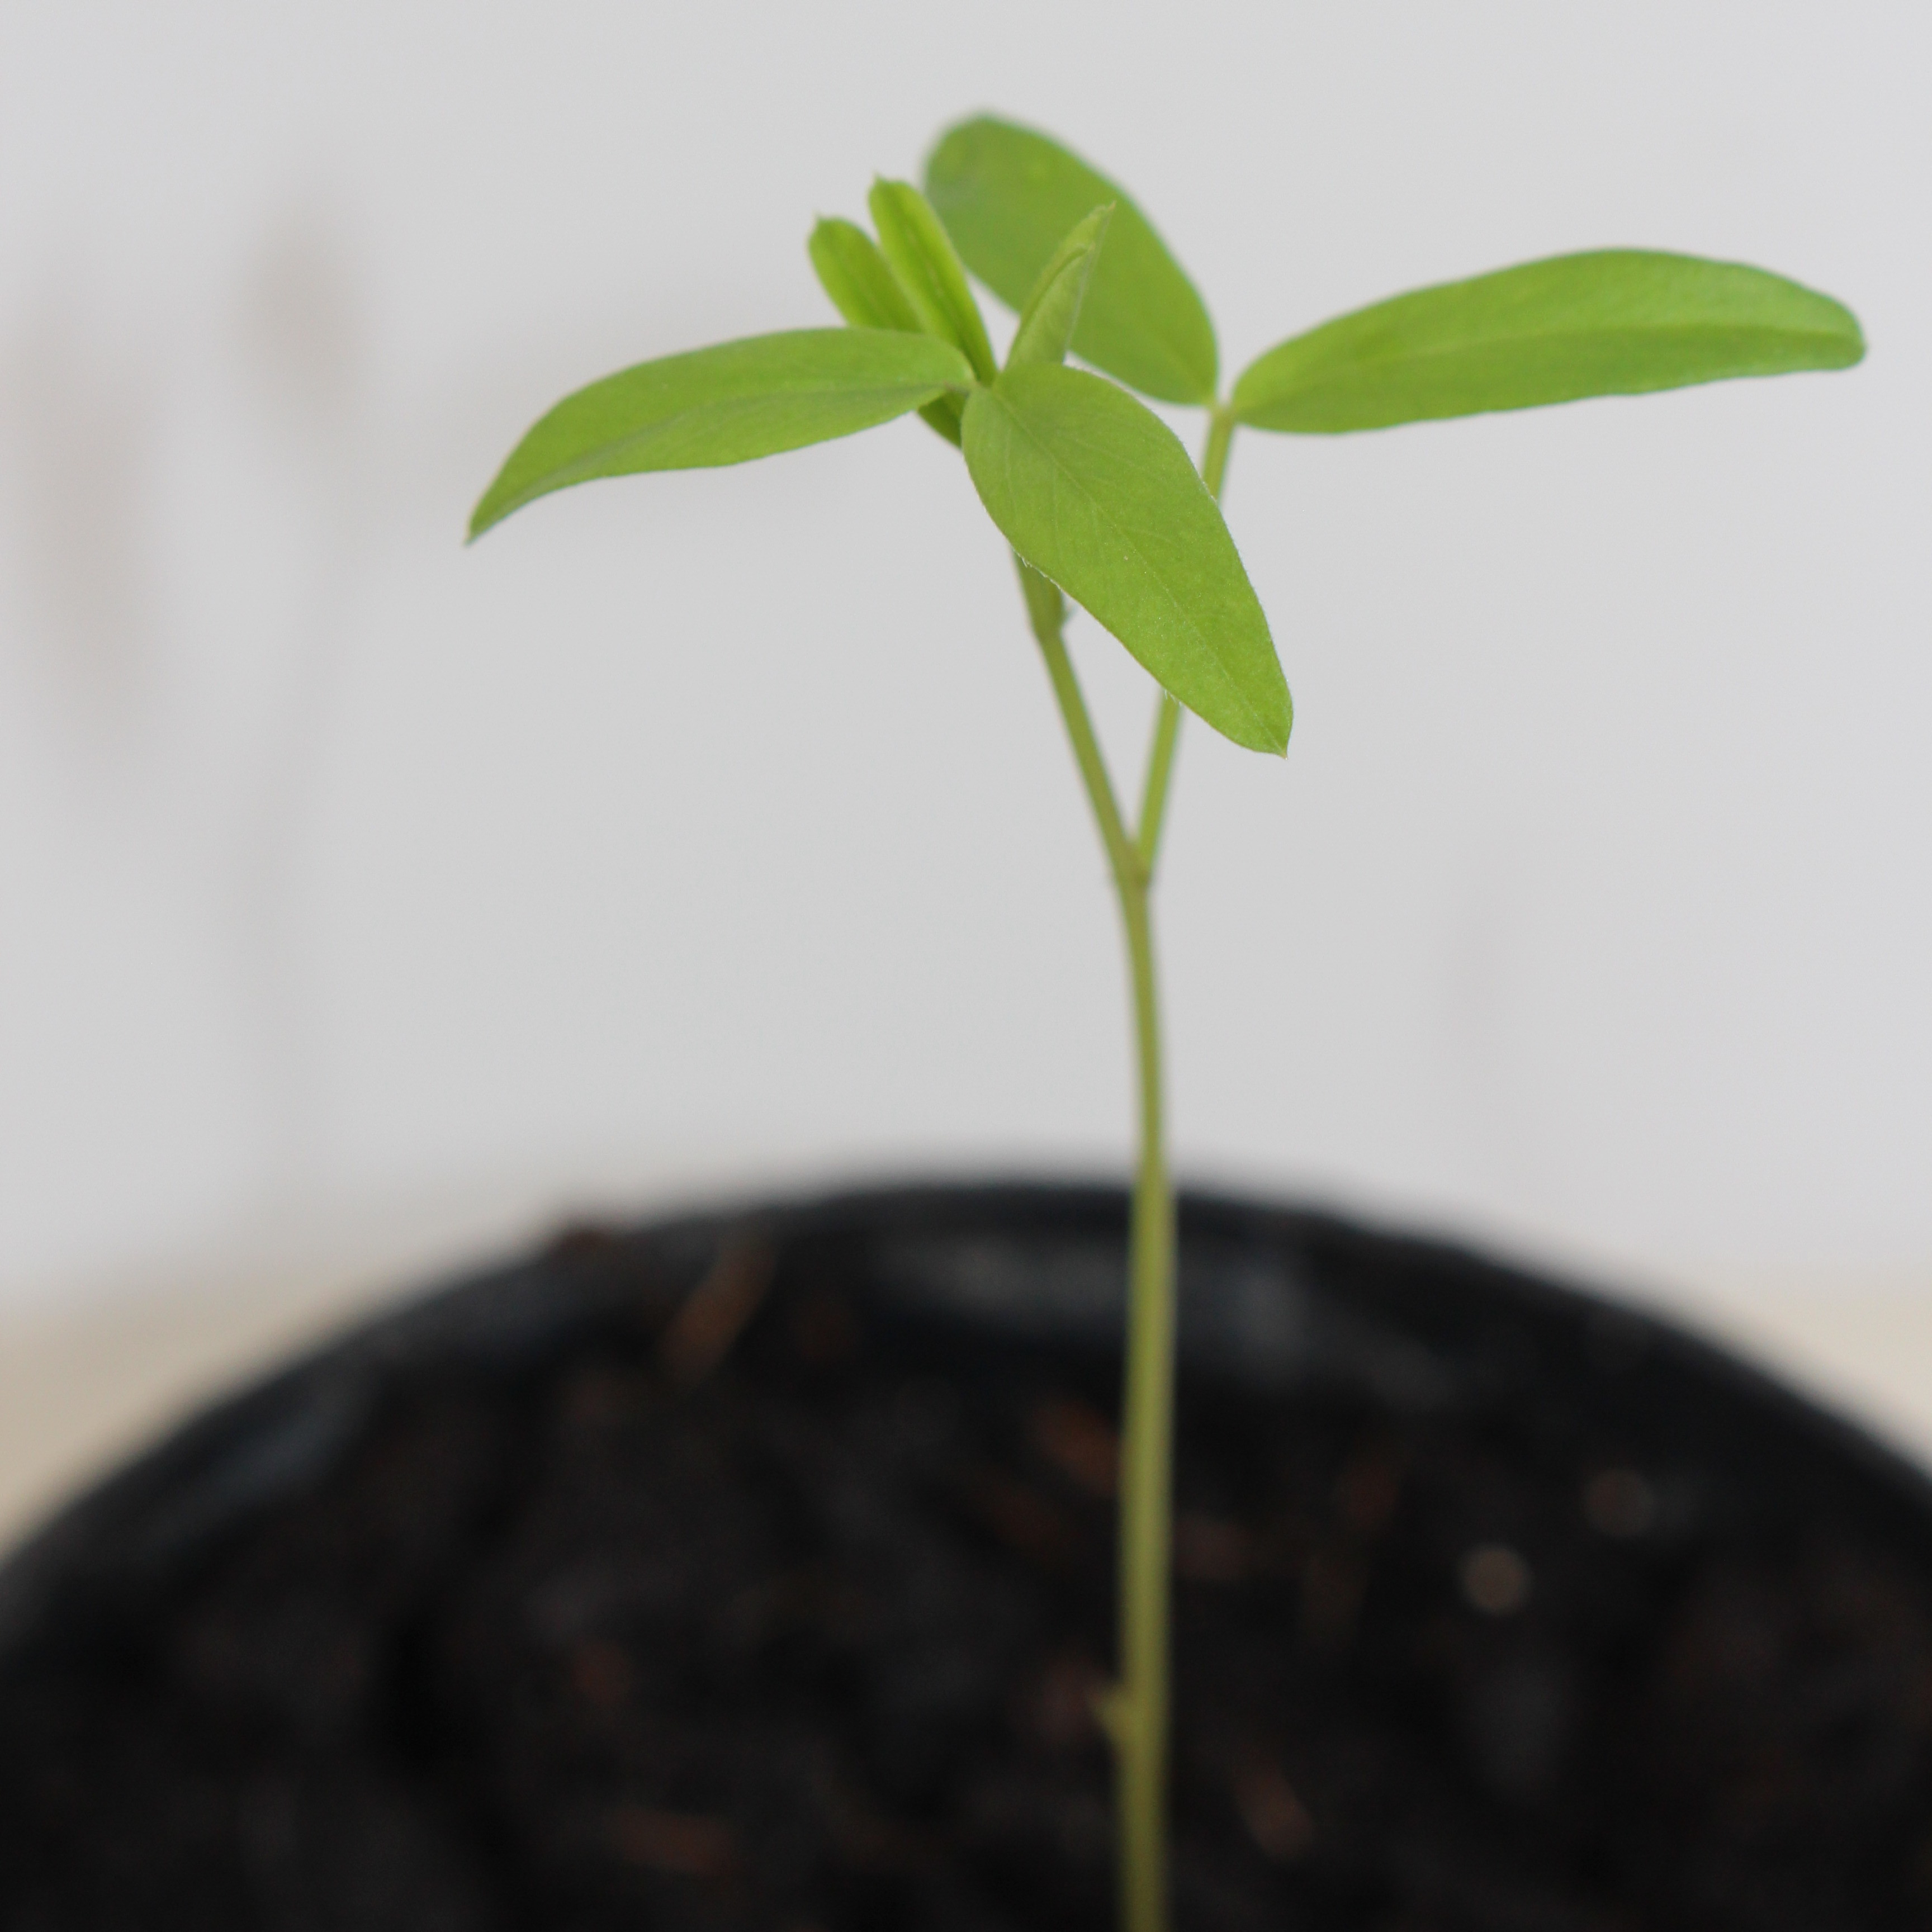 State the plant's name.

Vicia sativa
